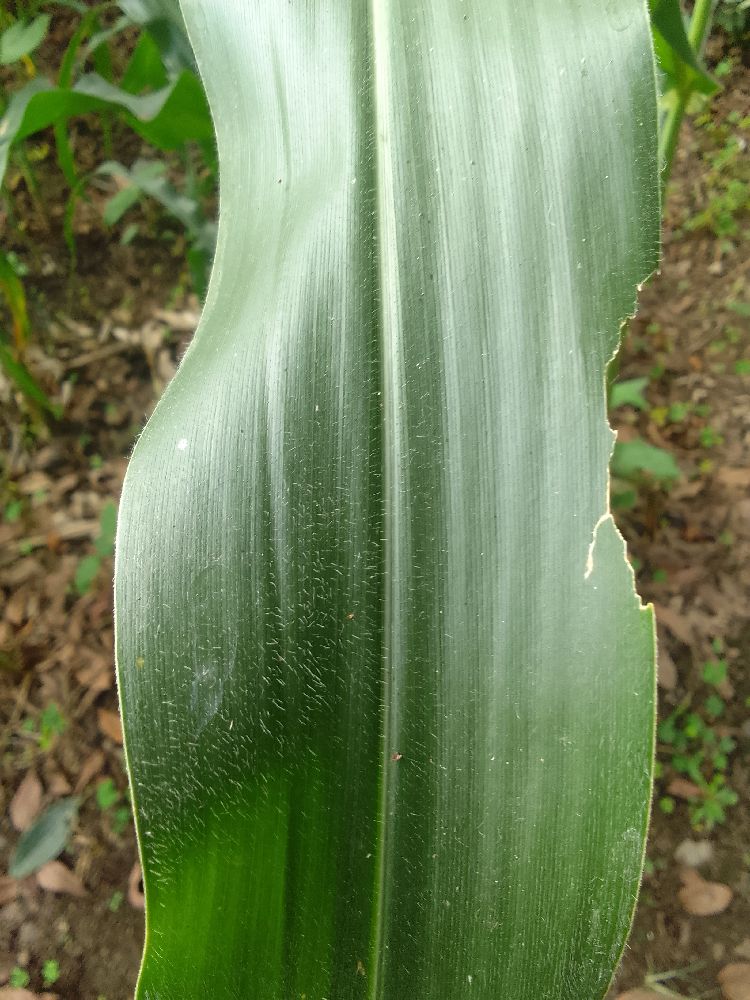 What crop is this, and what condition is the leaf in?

maize, healthy
